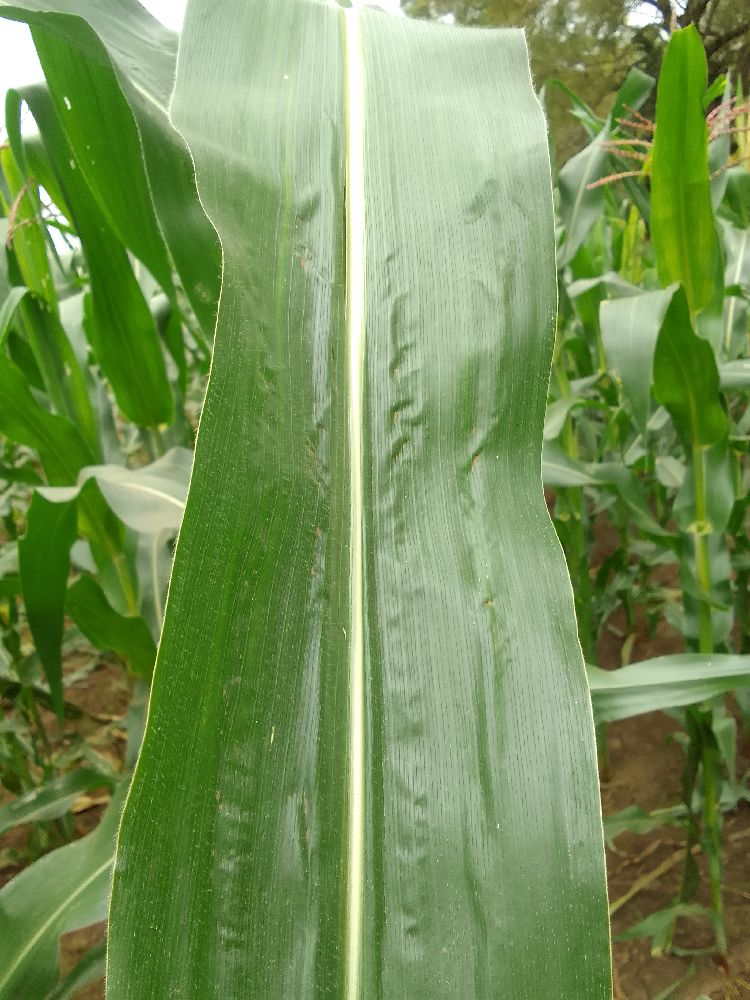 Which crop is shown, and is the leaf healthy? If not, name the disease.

maize, healthy
